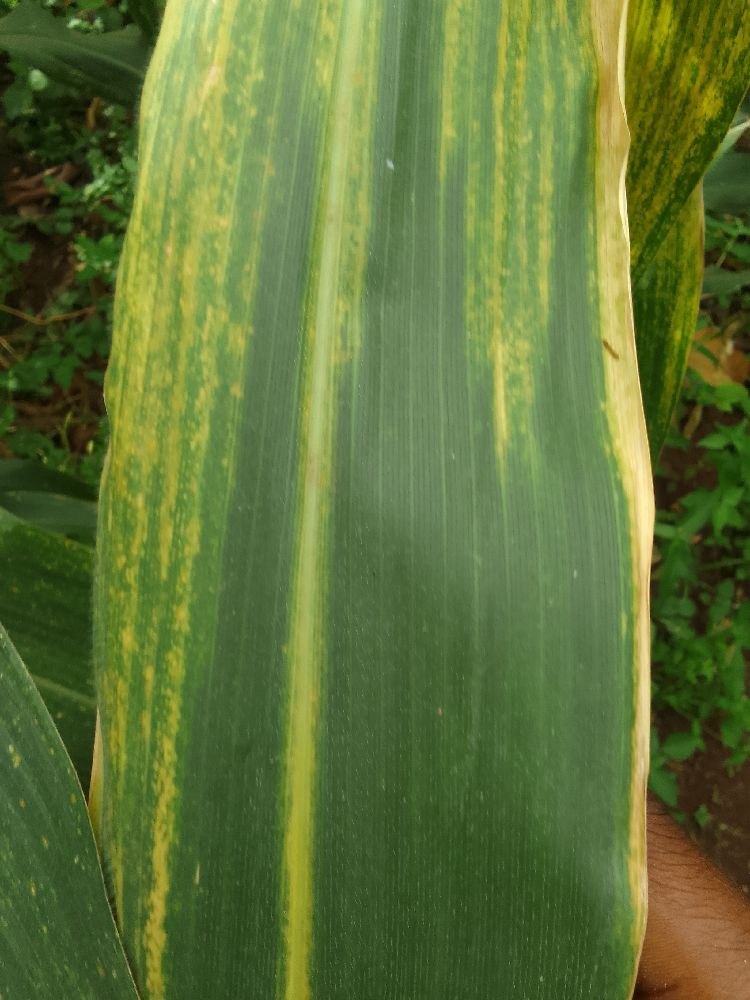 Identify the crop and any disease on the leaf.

maize, maize lethal necrosis
